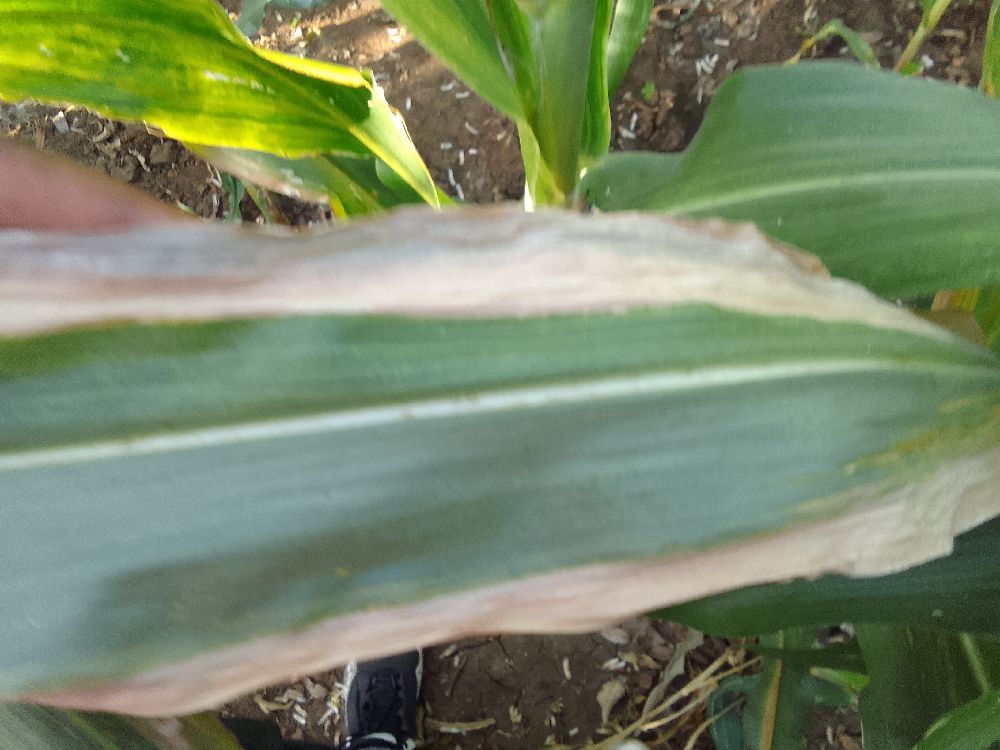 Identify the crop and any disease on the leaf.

maize, maize lethal necrosis
